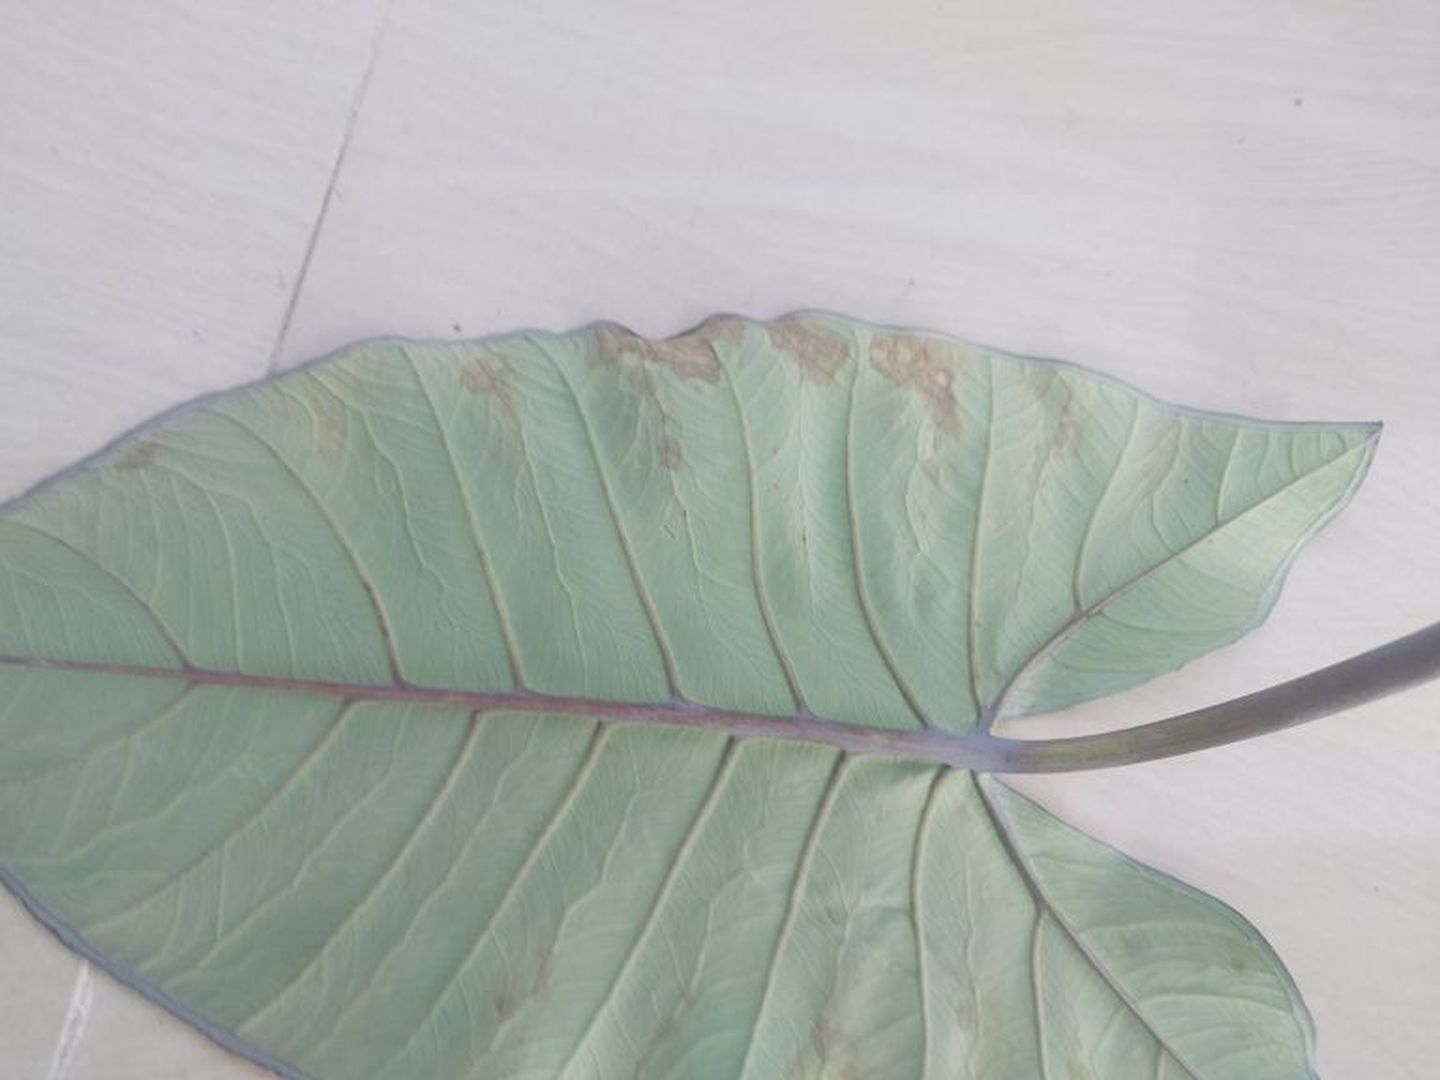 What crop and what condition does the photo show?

taro, leaf blight
